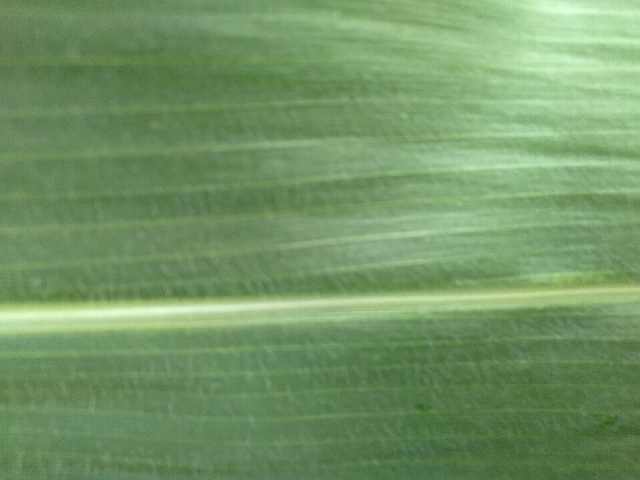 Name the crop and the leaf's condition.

maize, healthy
